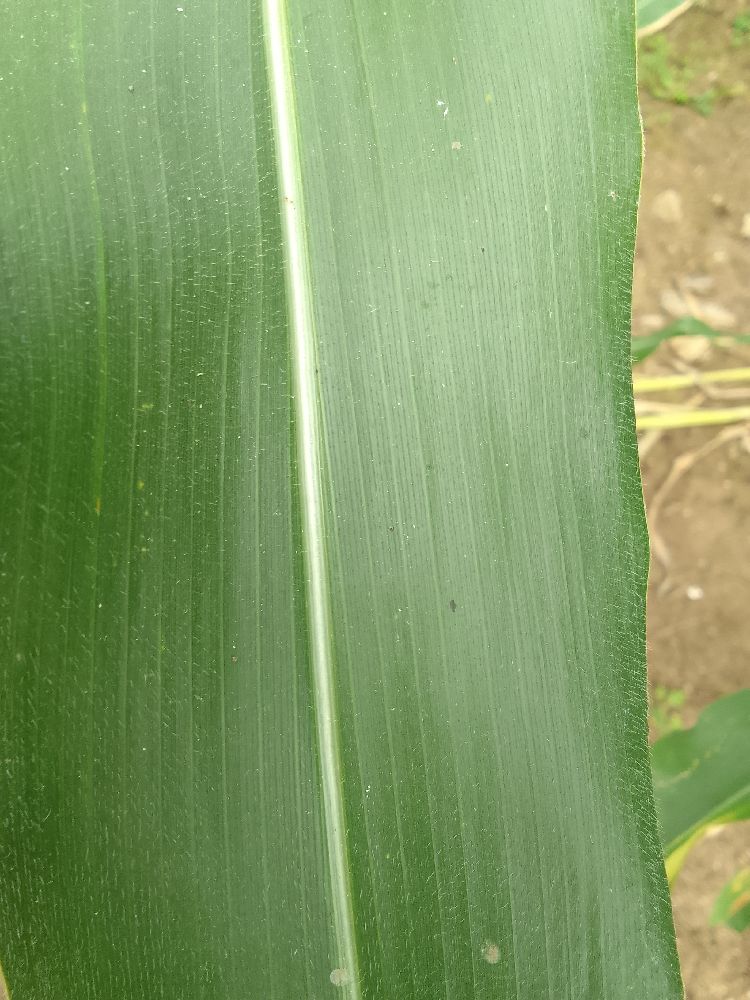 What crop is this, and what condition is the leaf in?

maize, healthy
